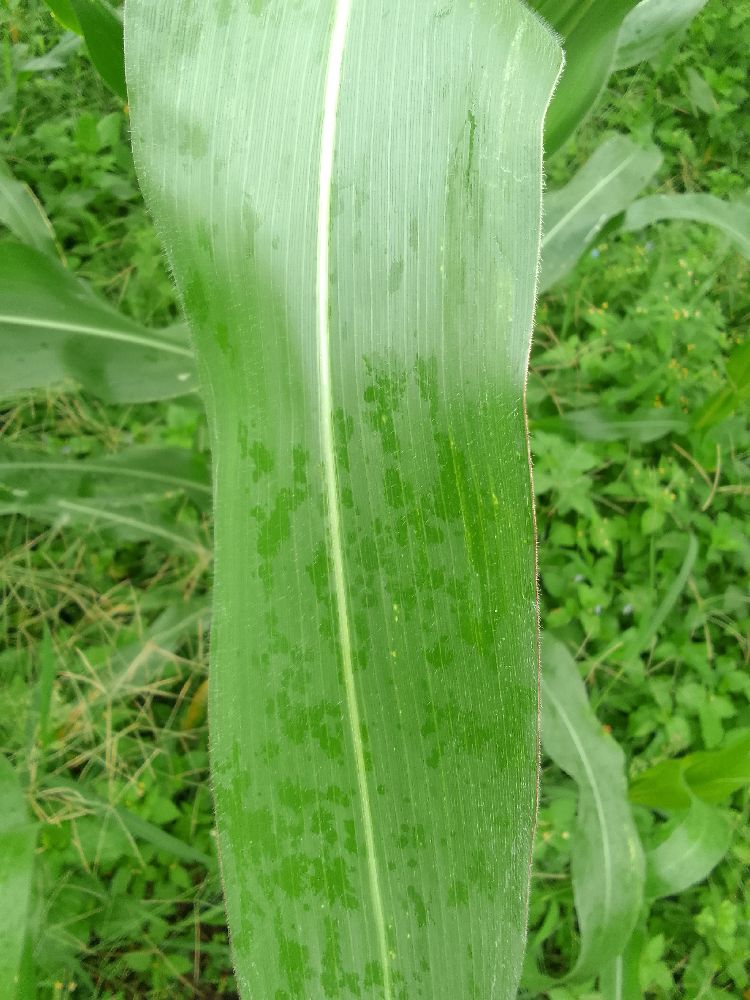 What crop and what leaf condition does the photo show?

maize, healthy
